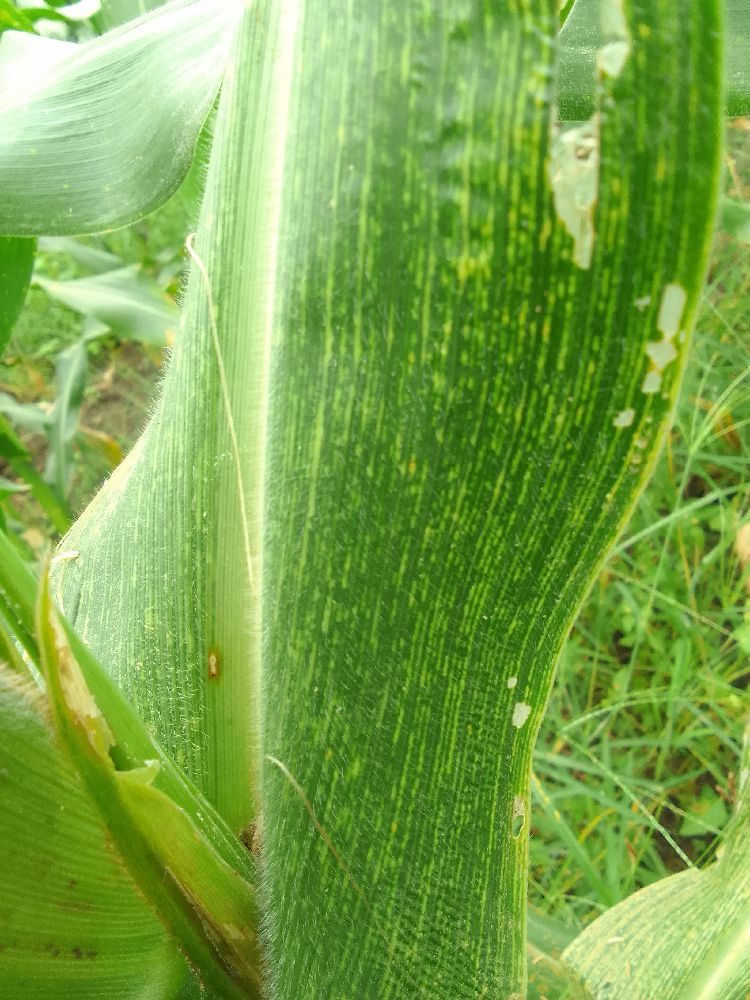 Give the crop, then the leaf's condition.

maize, maize streak virus
